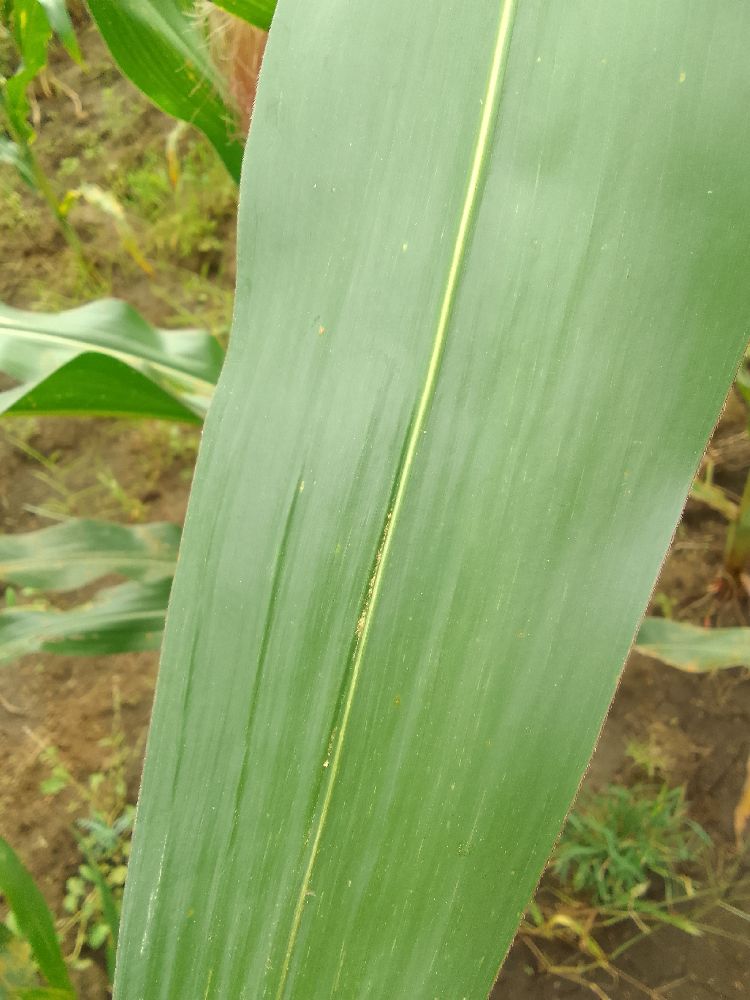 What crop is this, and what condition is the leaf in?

maize, healthy
